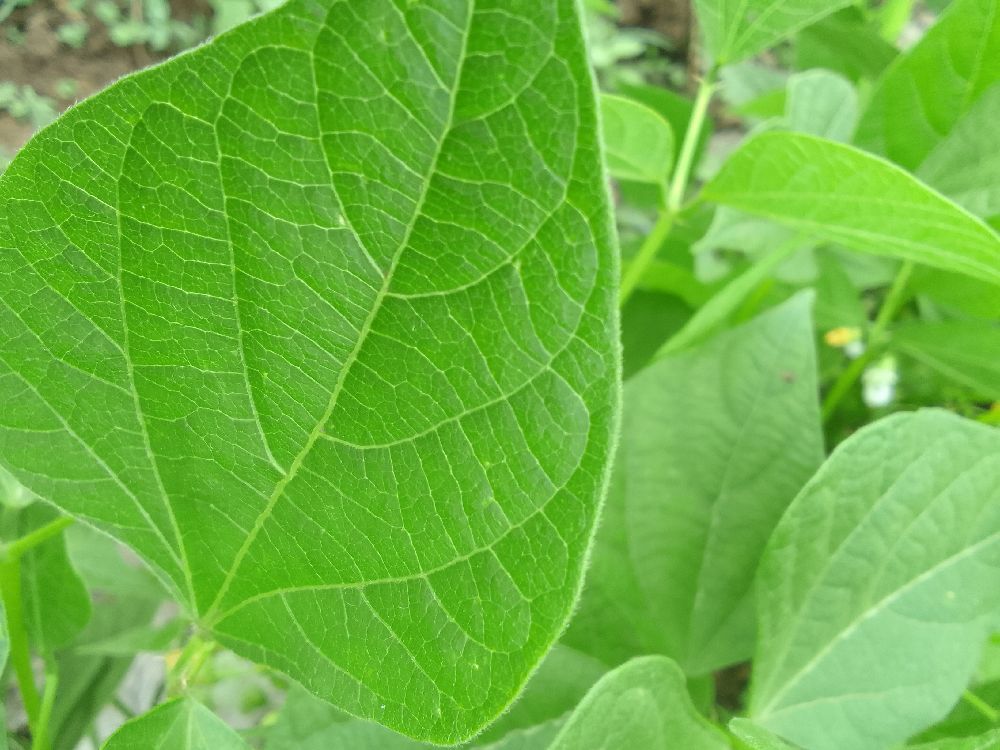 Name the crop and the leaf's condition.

common bean, healthy
